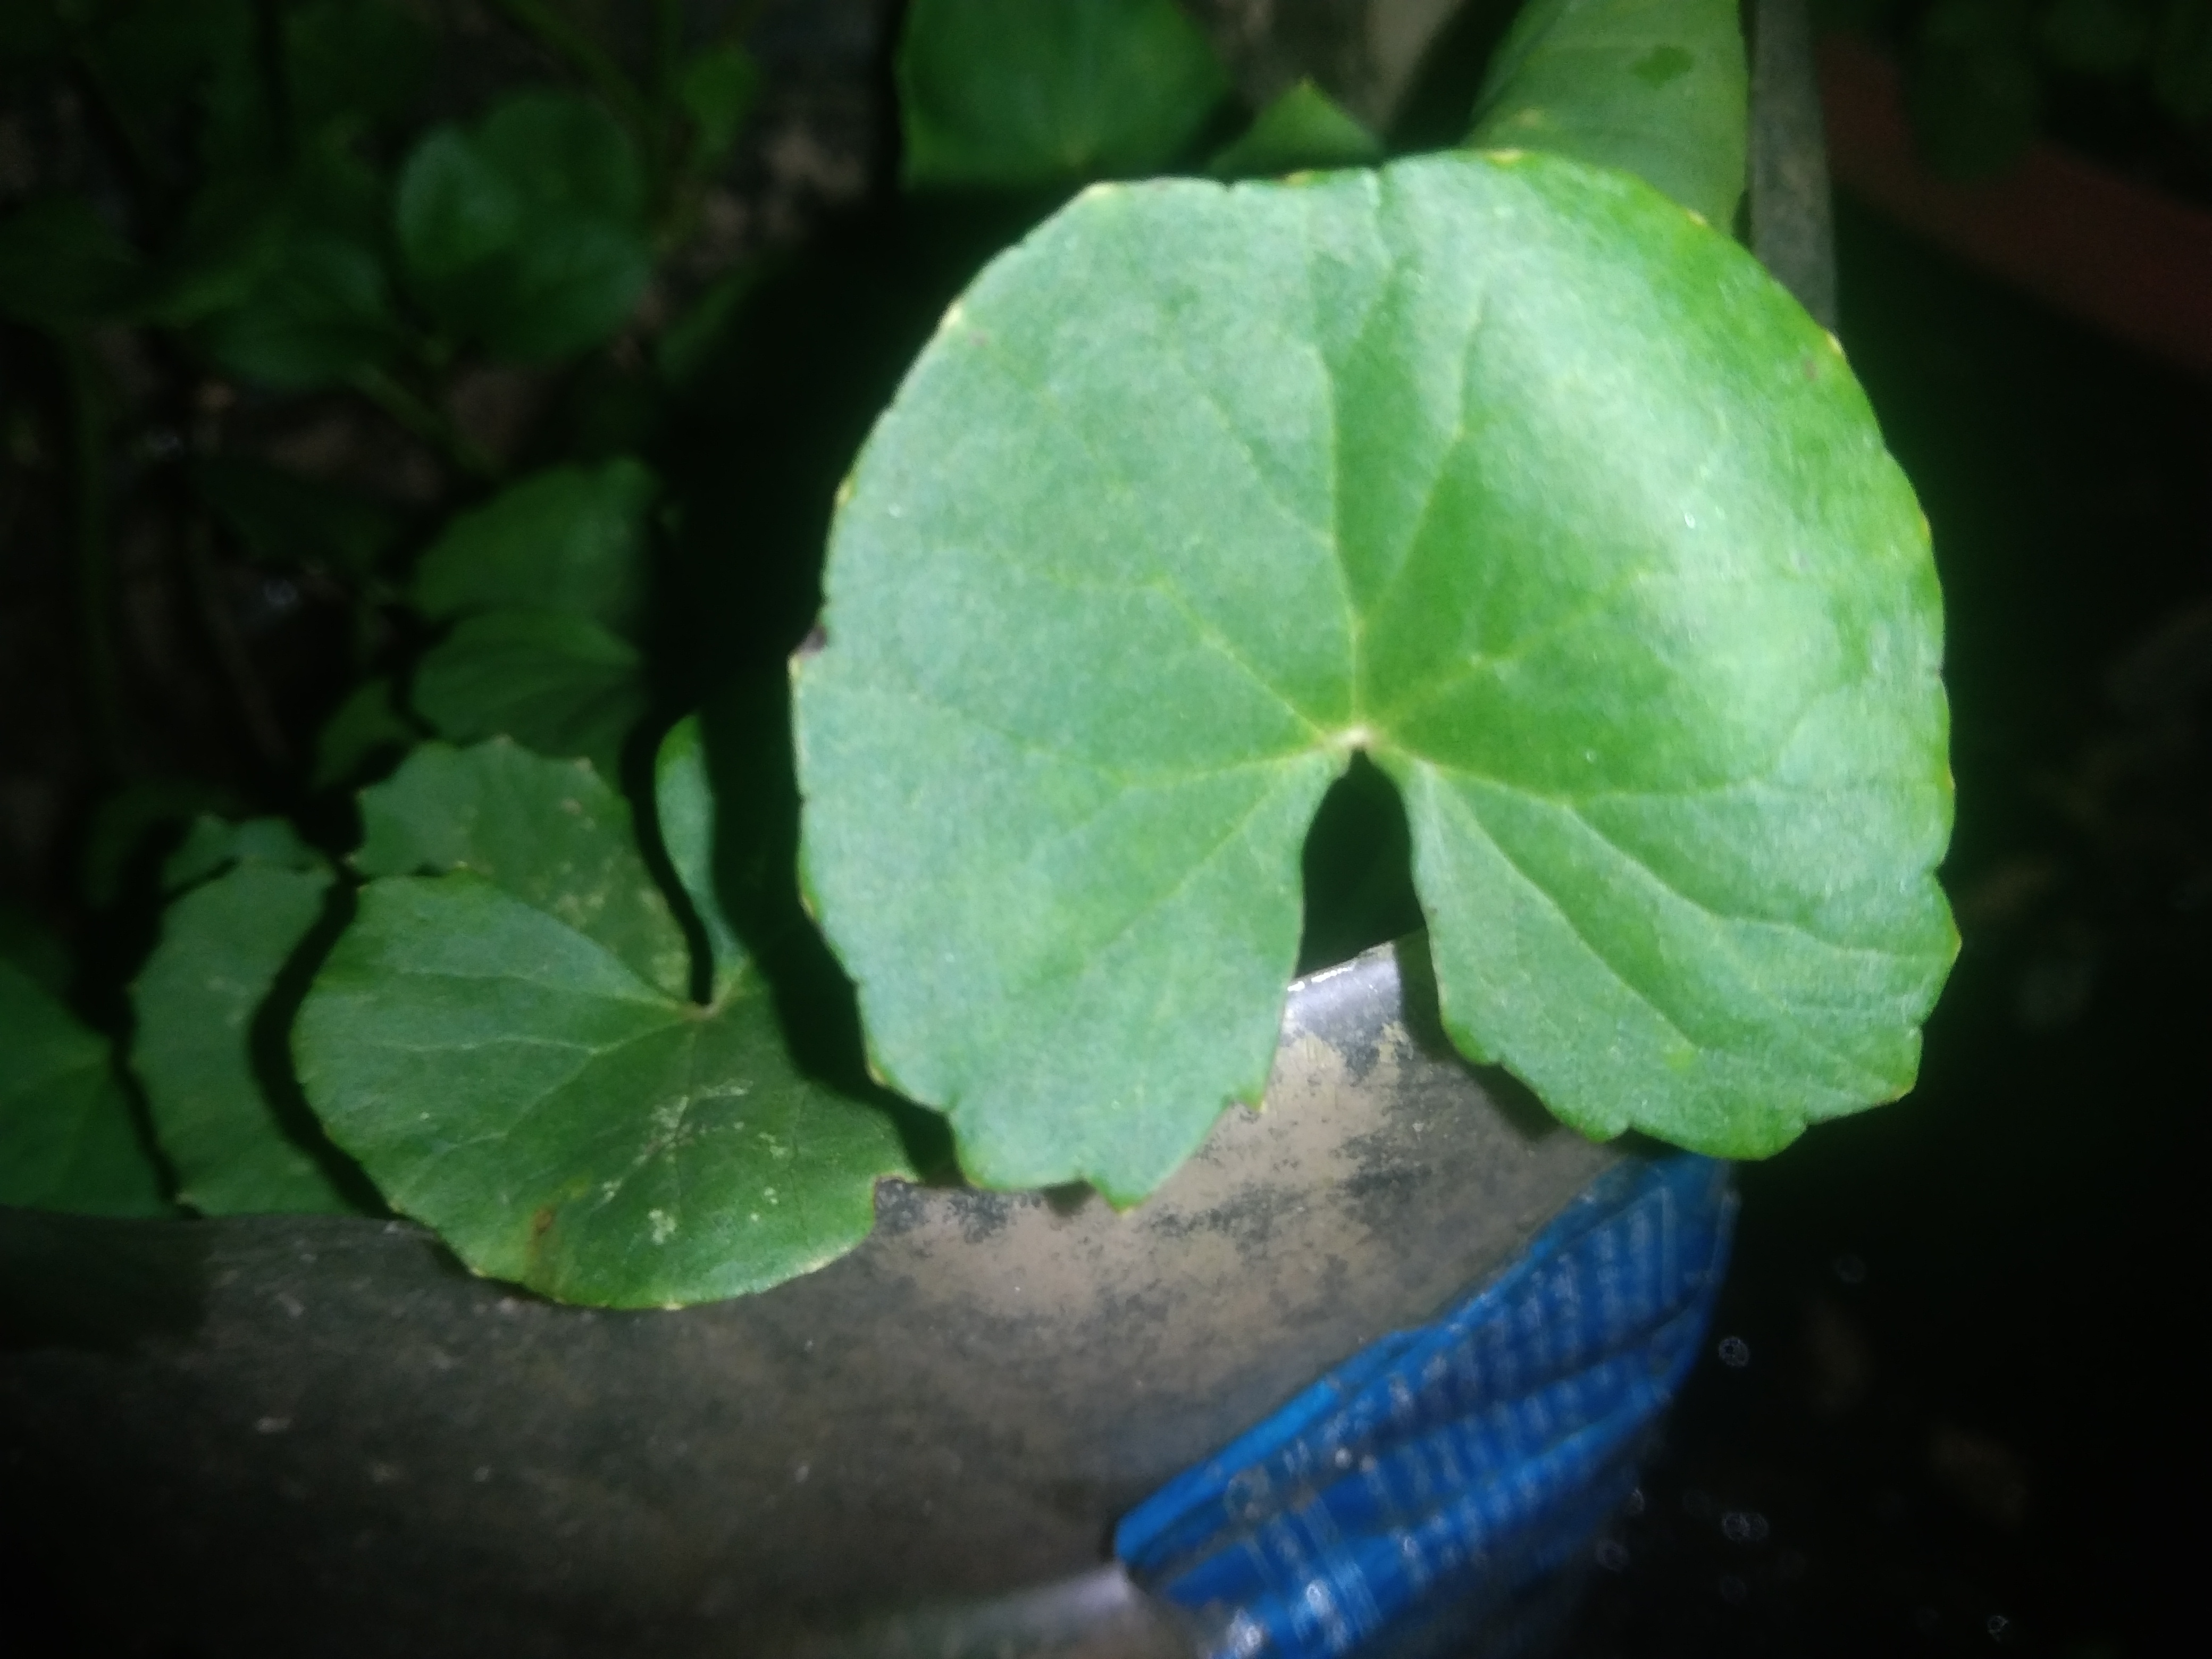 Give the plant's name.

thankuni
